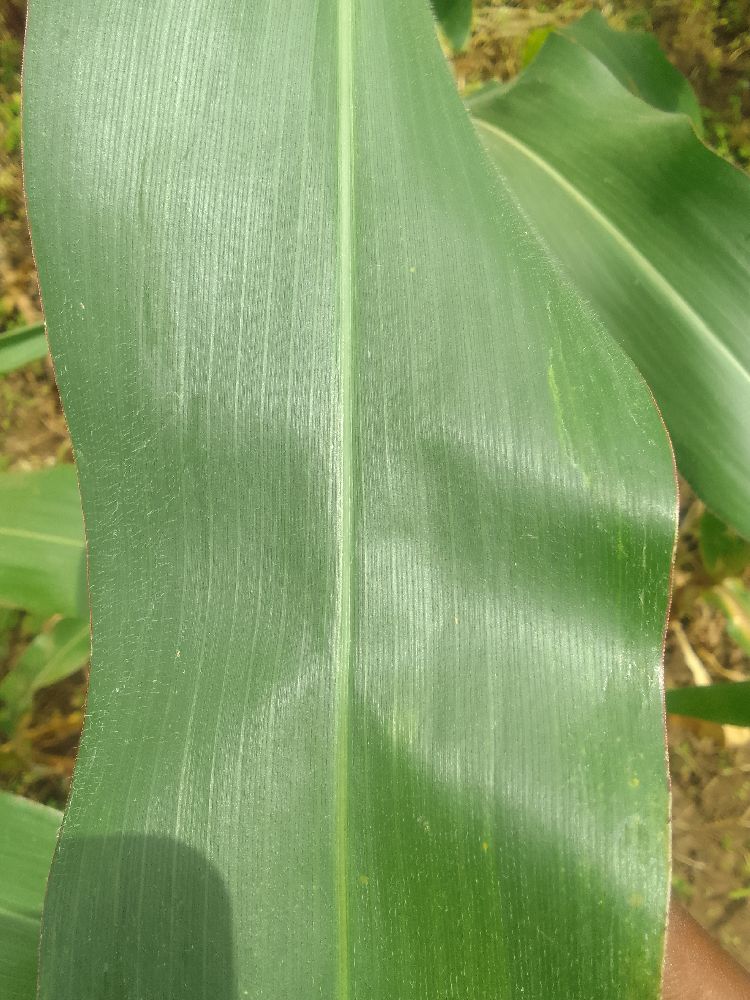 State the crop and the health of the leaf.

maize, healthy
